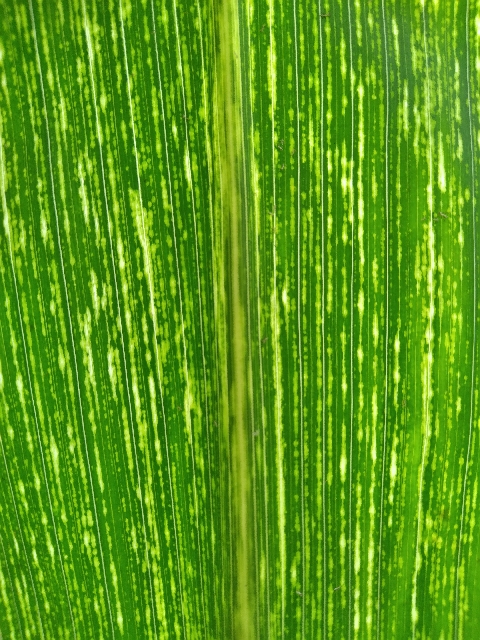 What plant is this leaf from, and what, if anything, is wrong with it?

maize, maize streak virus
